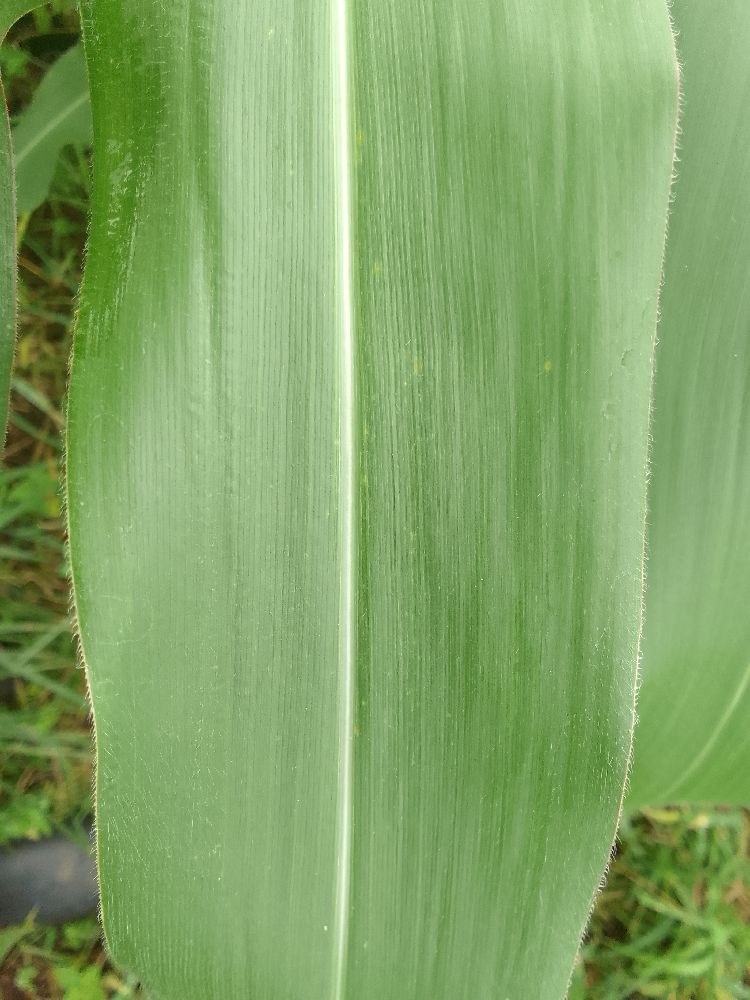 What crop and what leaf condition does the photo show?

maize, healthy
